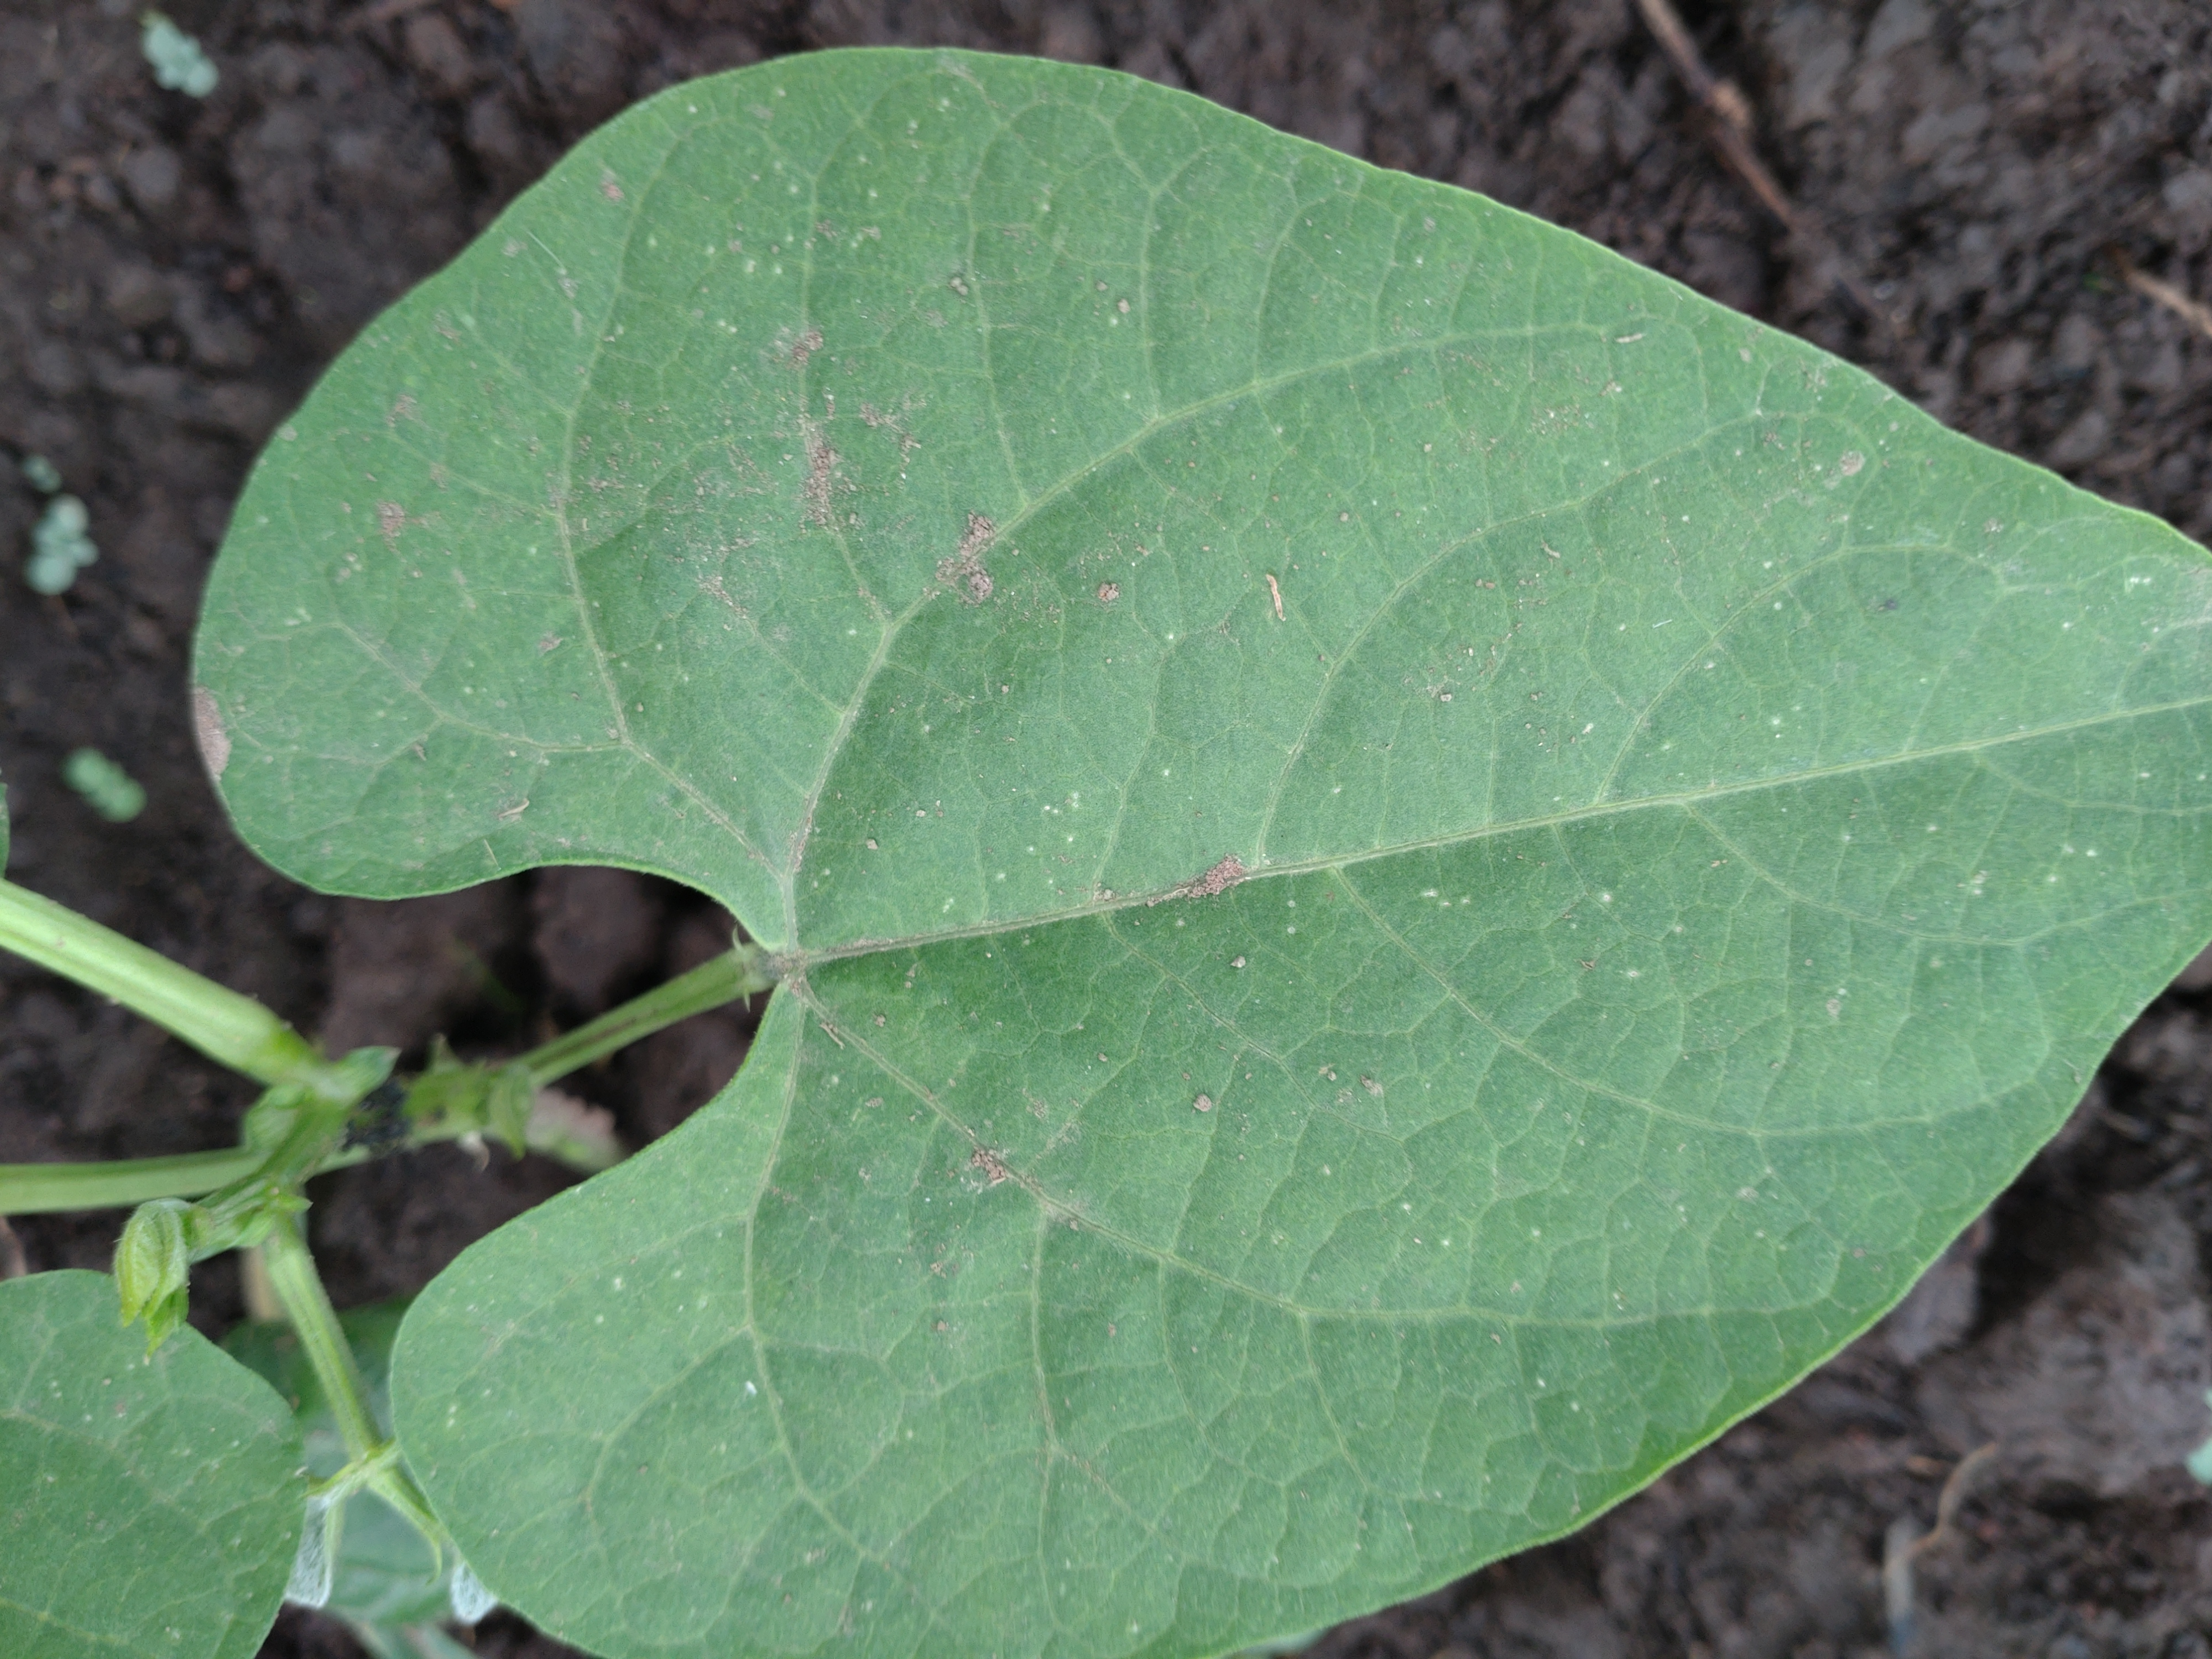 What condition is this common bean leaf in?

healthy
